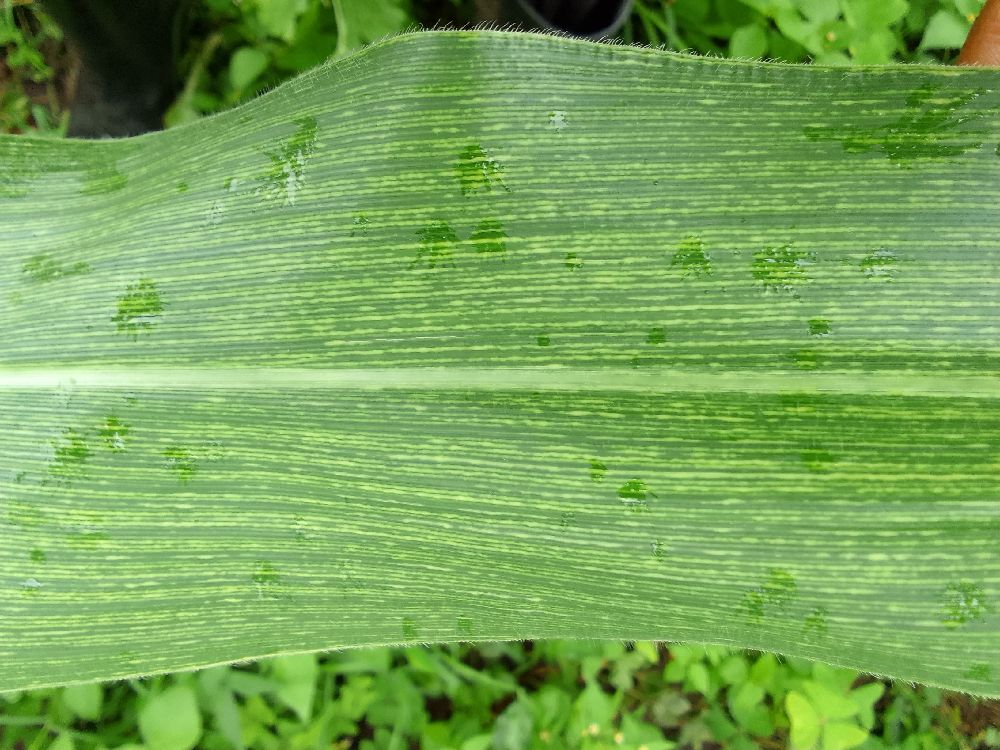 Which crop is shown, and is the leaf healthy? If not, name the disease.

maize, maize streak virus
